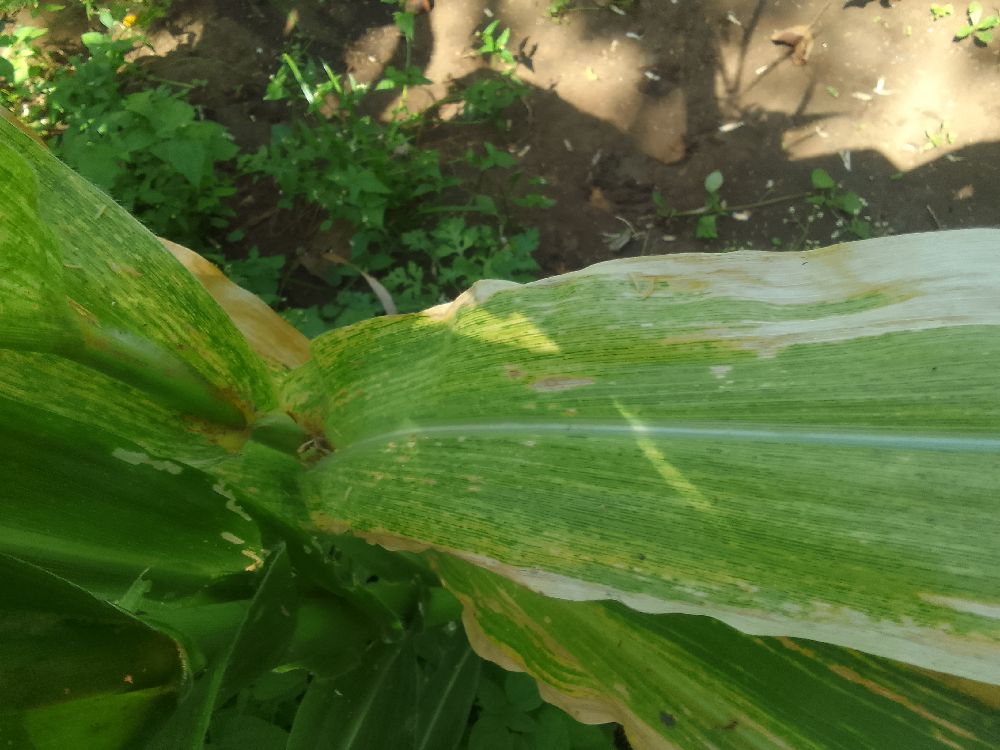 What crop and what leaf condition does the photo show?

maize, maize lethal necrosis
